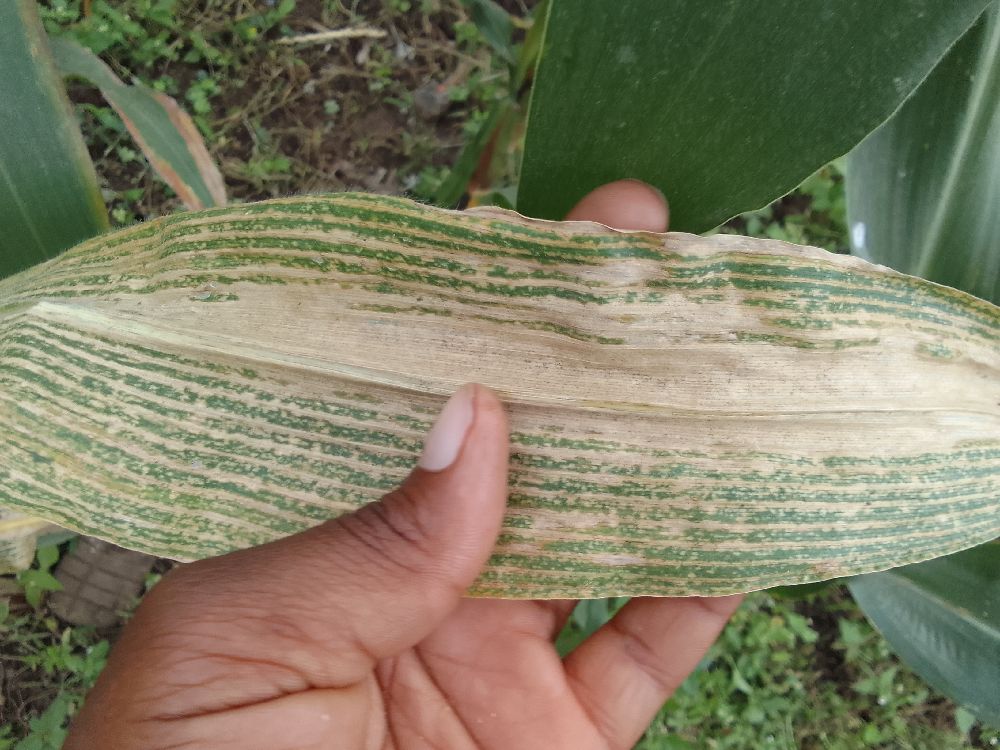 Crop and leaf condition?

maize, maize lethal necrosis
